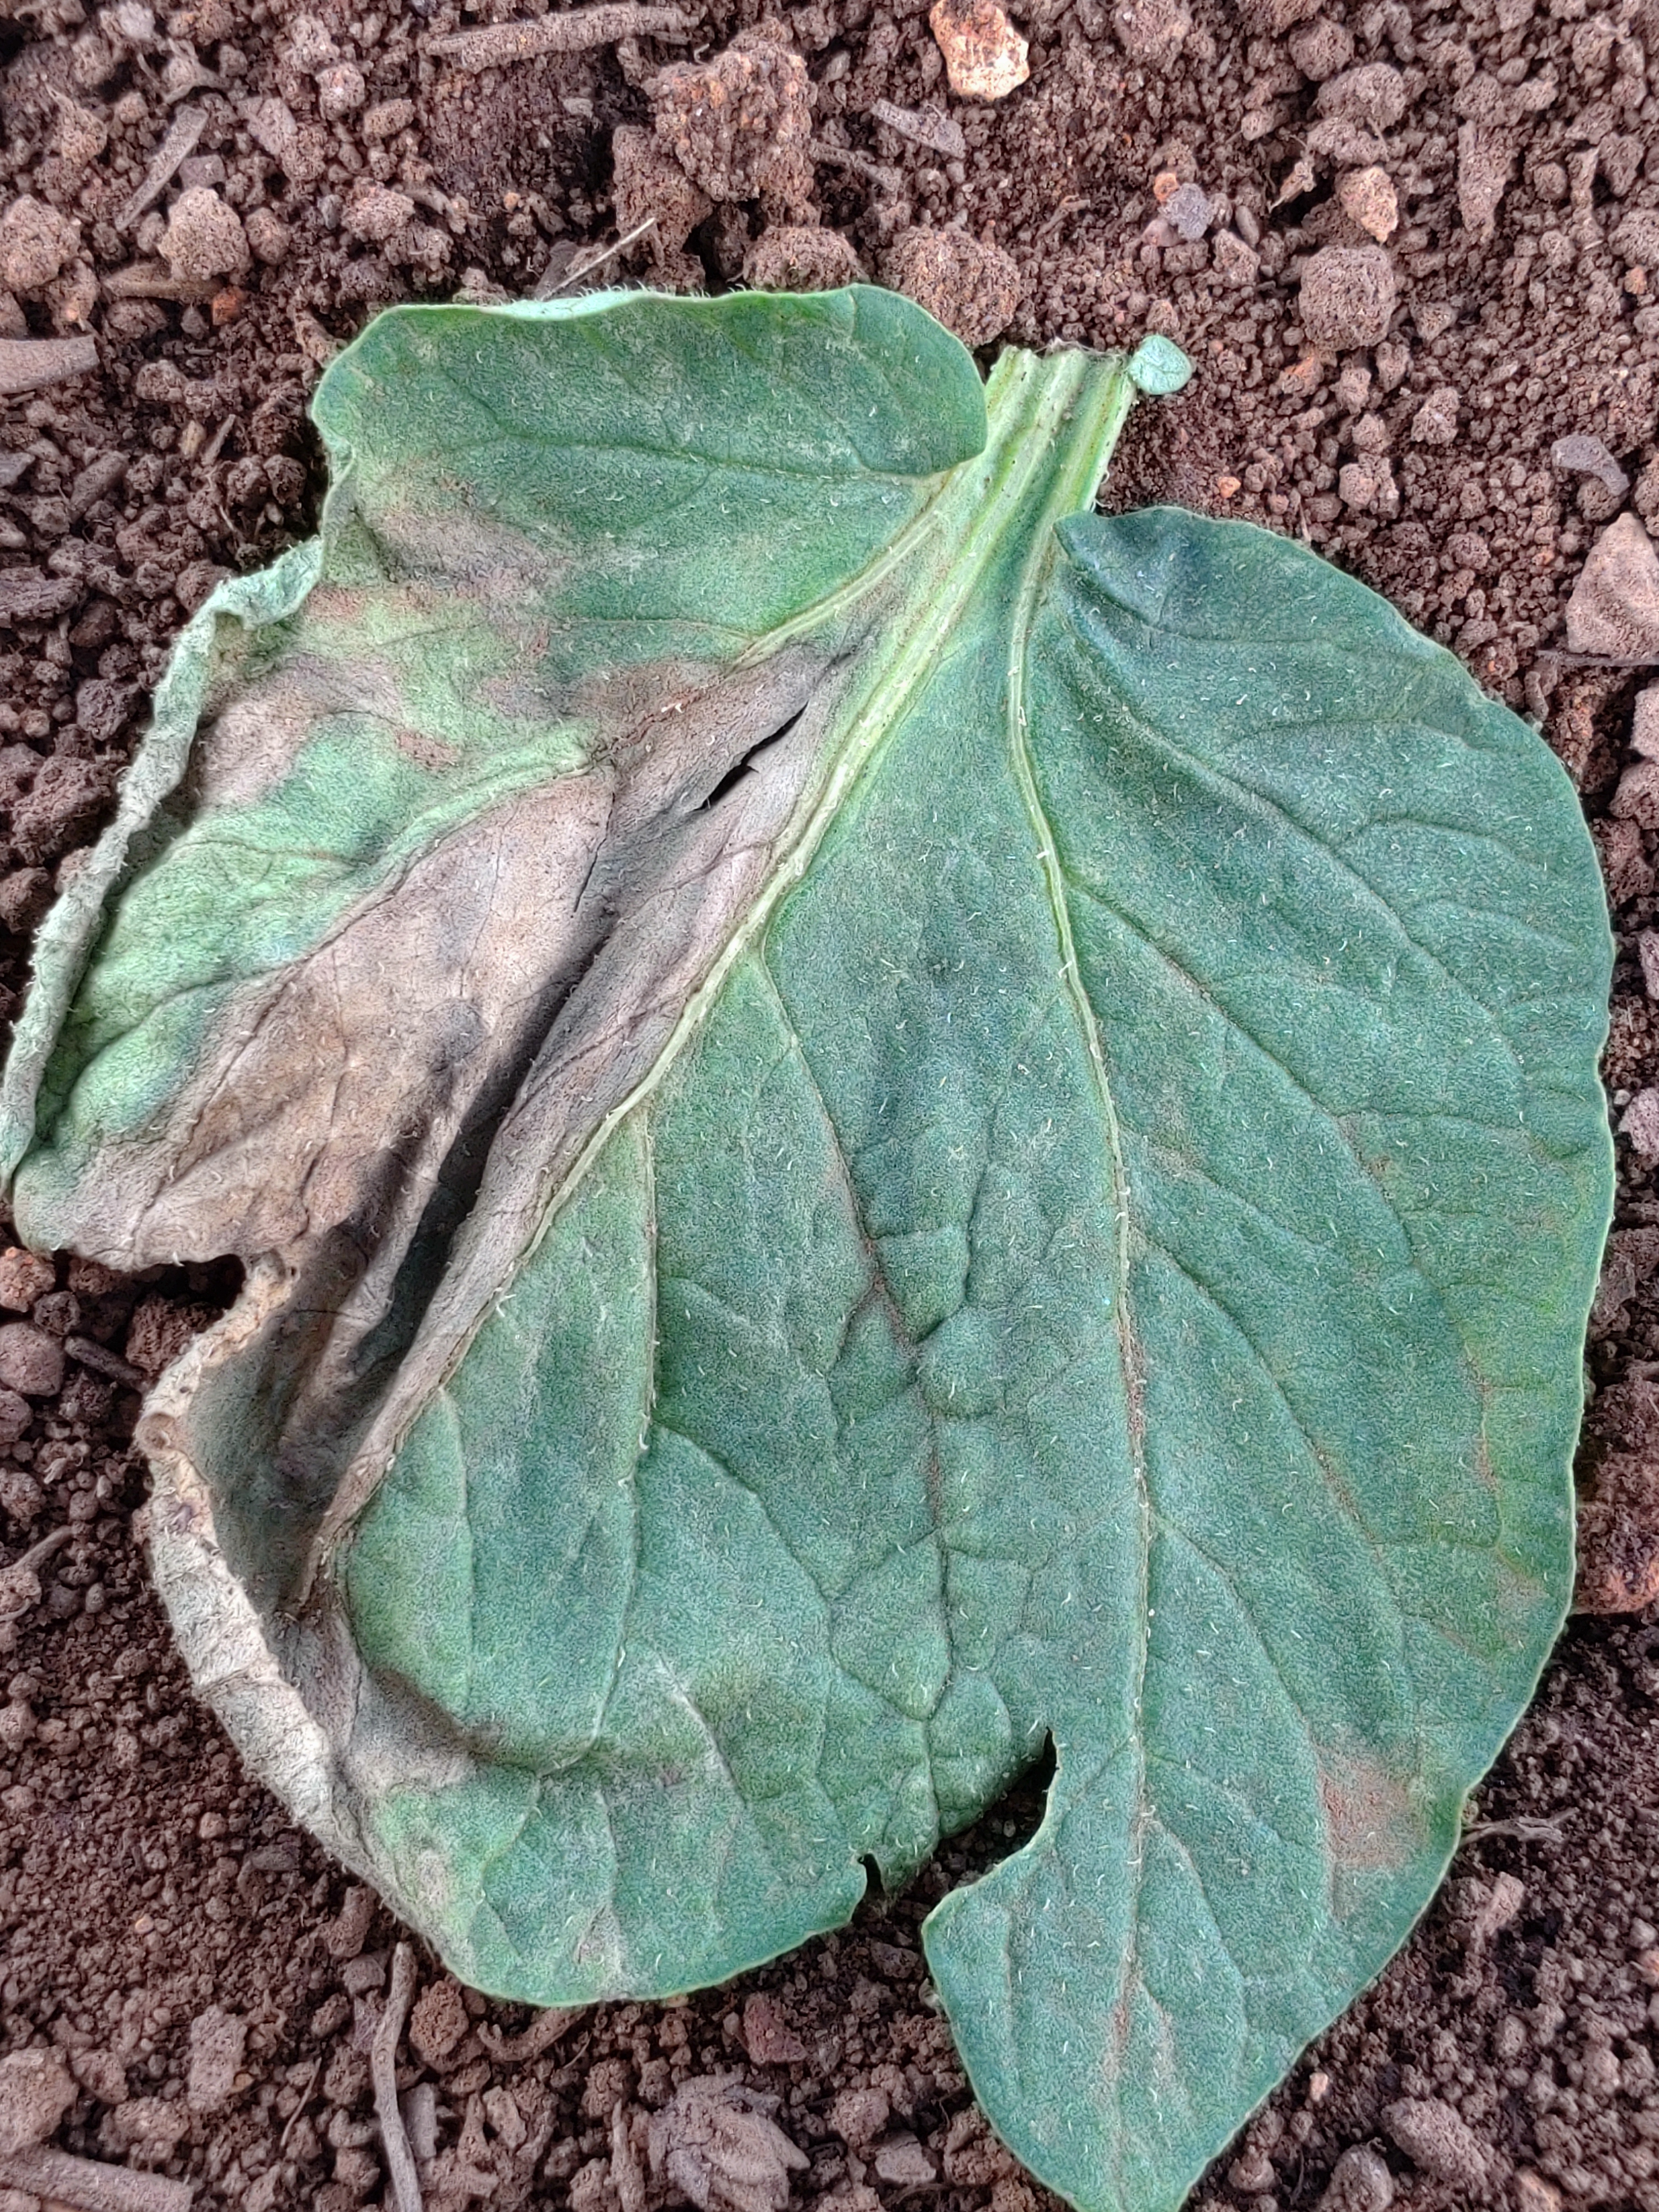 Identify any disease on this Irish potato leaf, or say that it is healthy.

early blight
